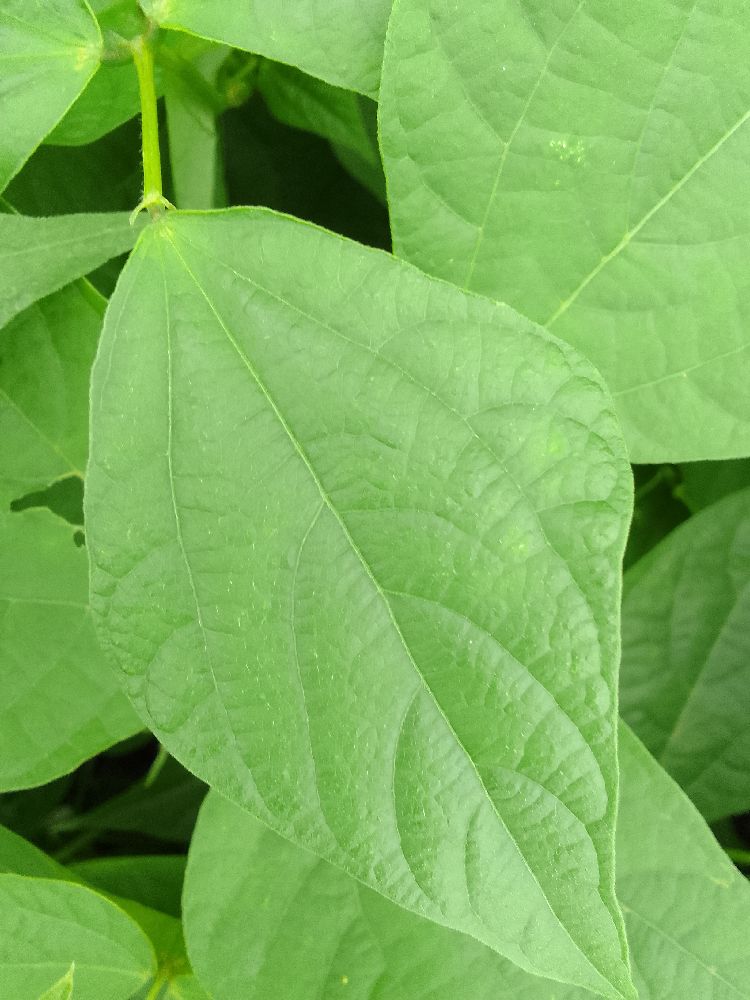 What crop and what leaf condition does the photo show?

common bean, healthy
